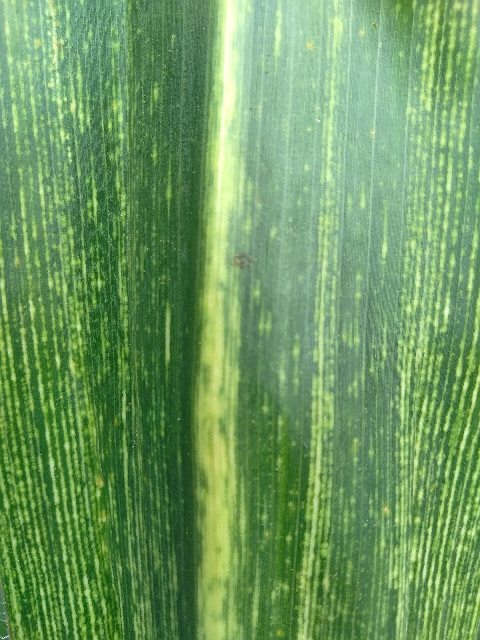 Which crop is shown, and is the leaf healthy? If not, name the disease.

maize, maize streak virus
